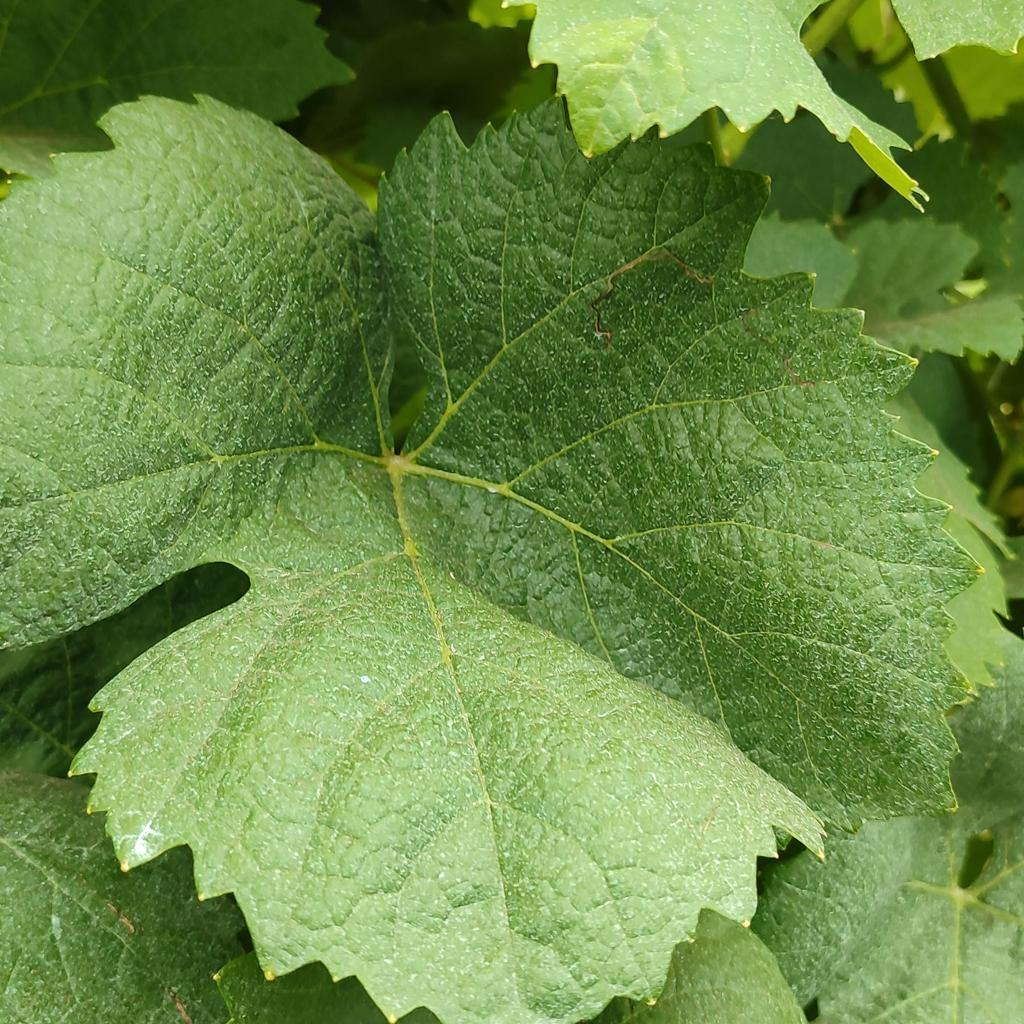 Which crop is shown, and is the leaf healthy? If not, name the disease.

grapevine, healthy
